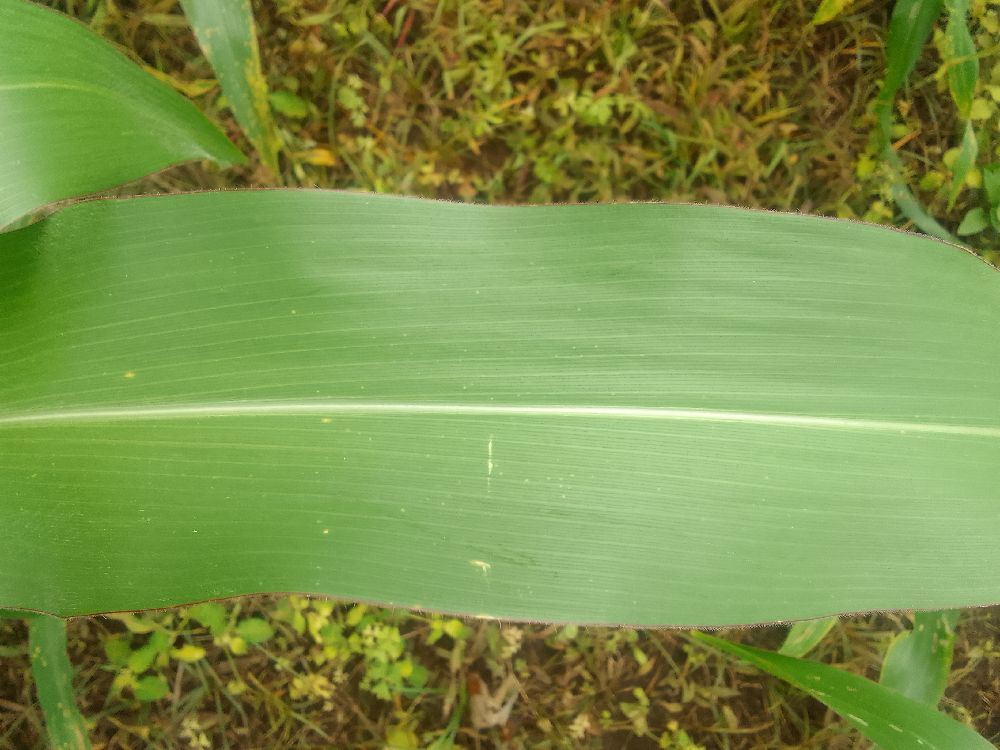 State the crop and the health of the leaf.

maize, healthy
